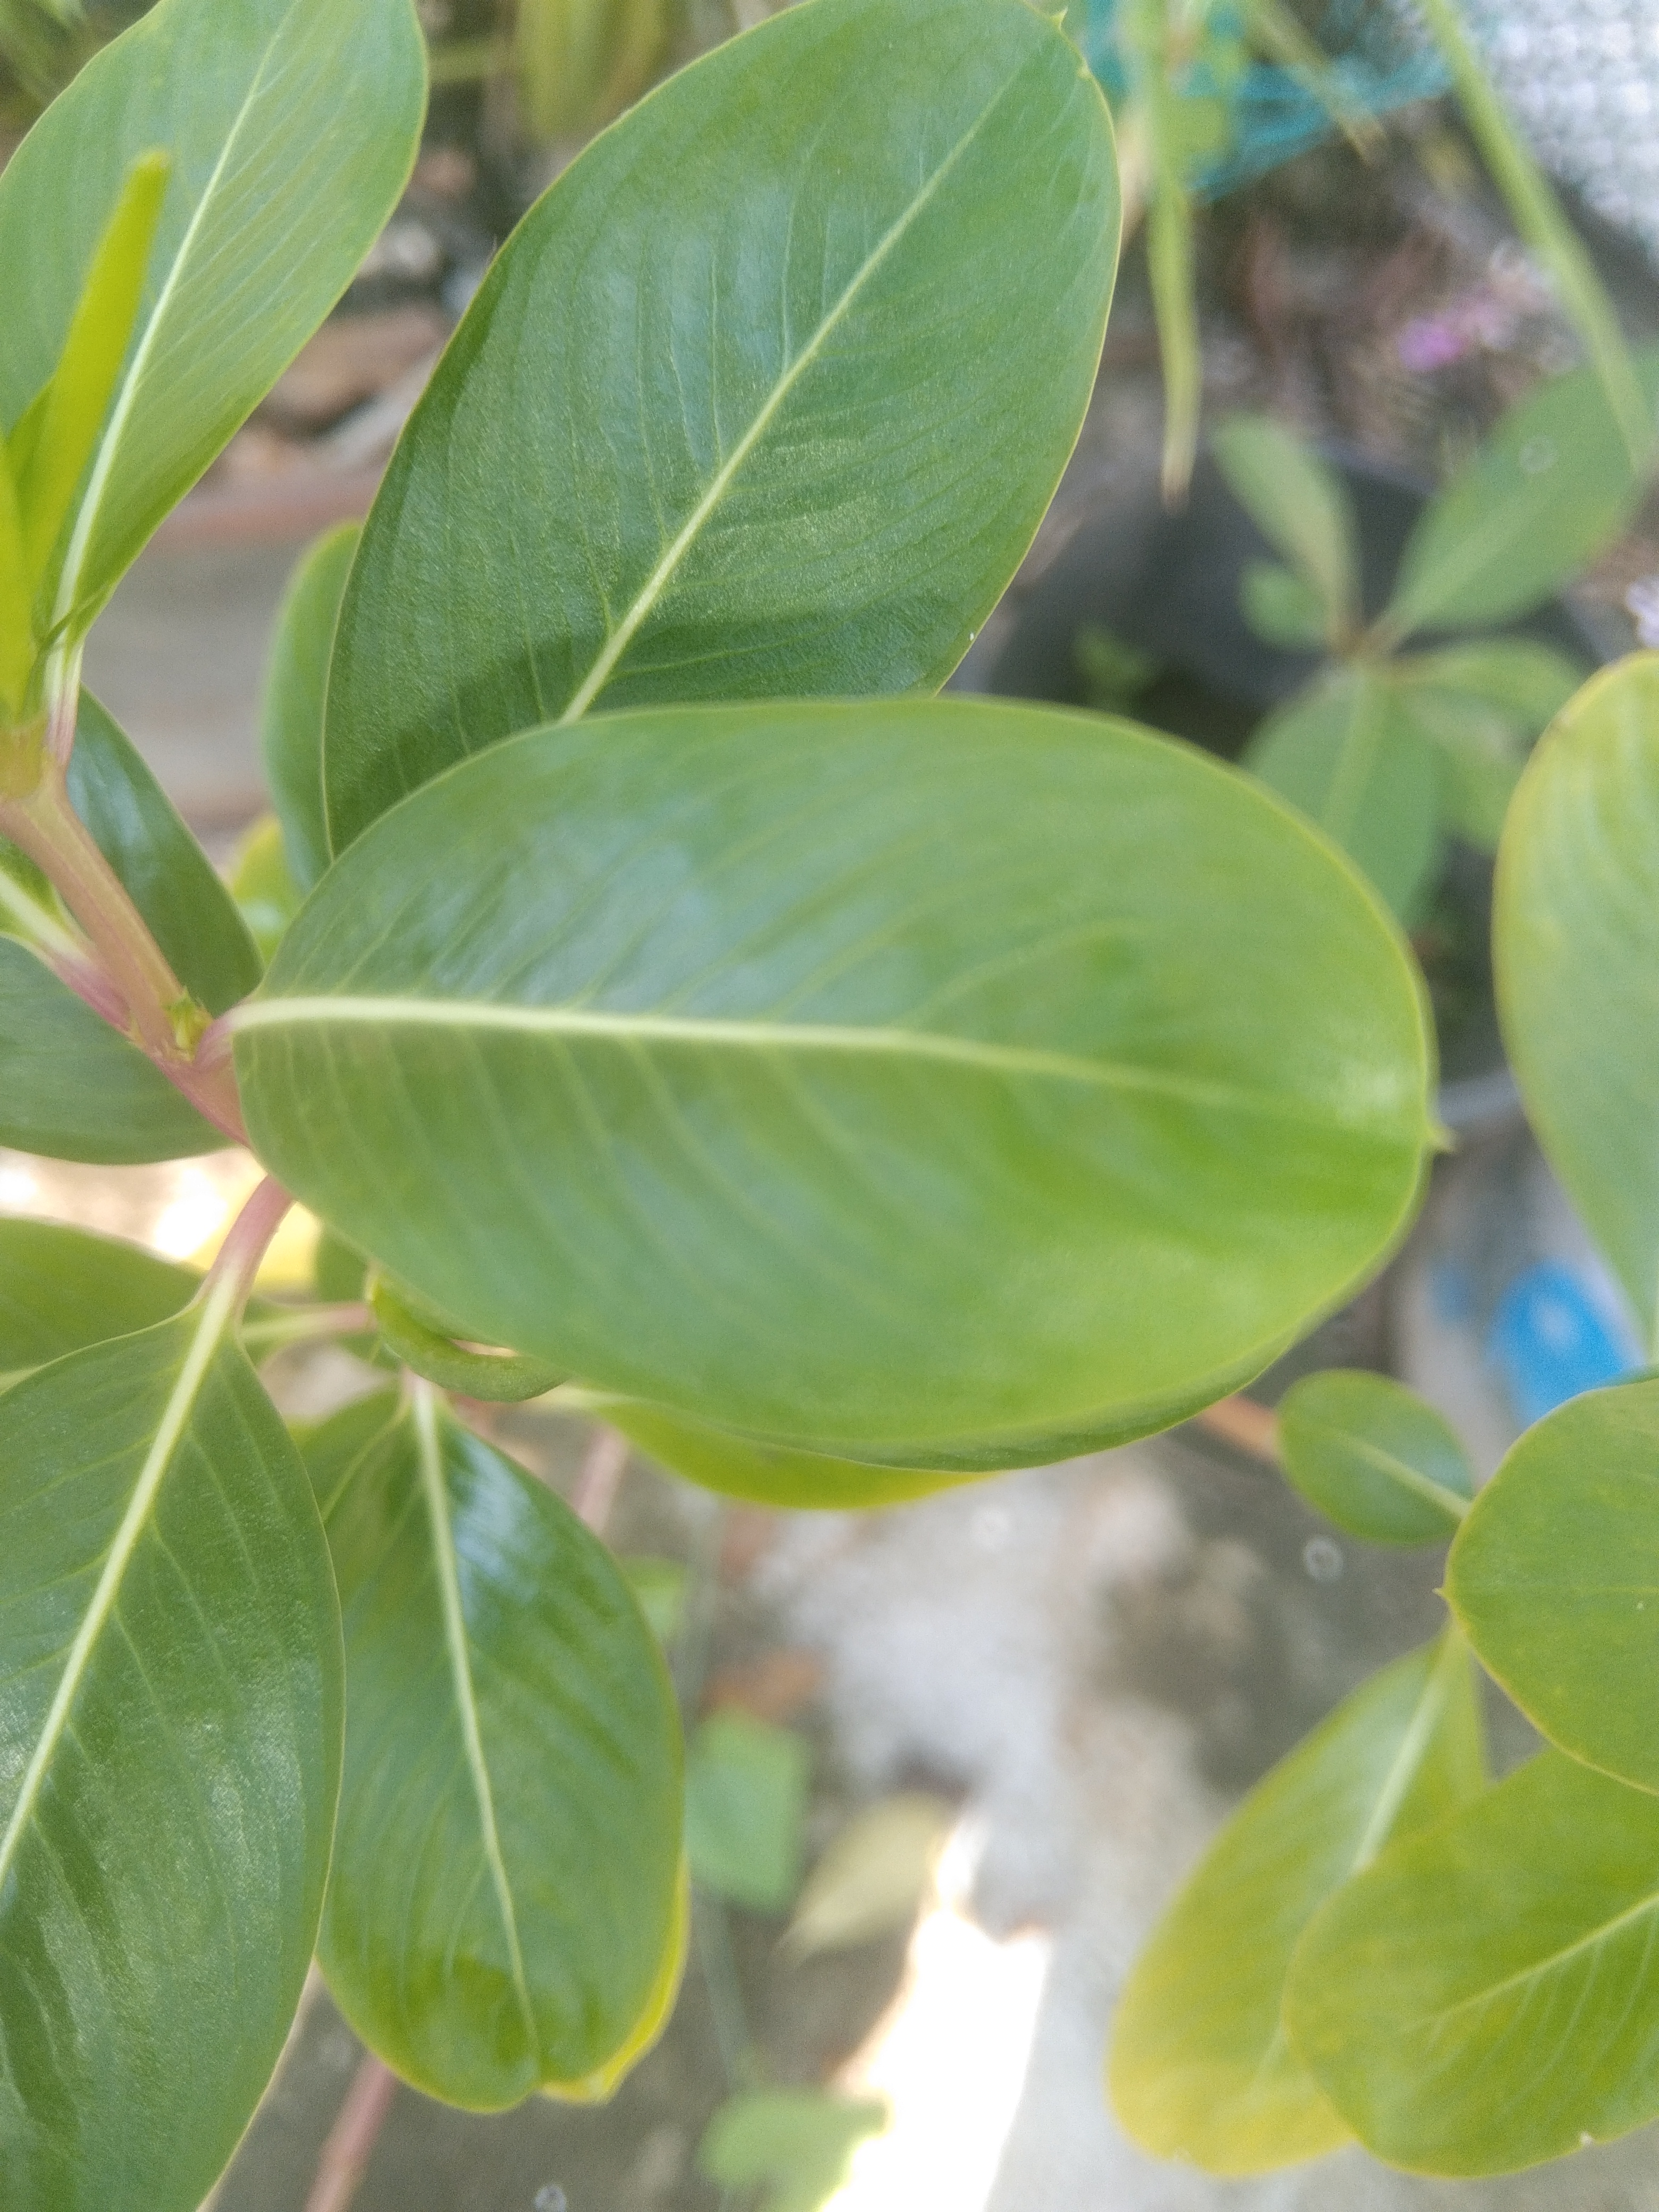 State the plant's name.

rose periwinkle
